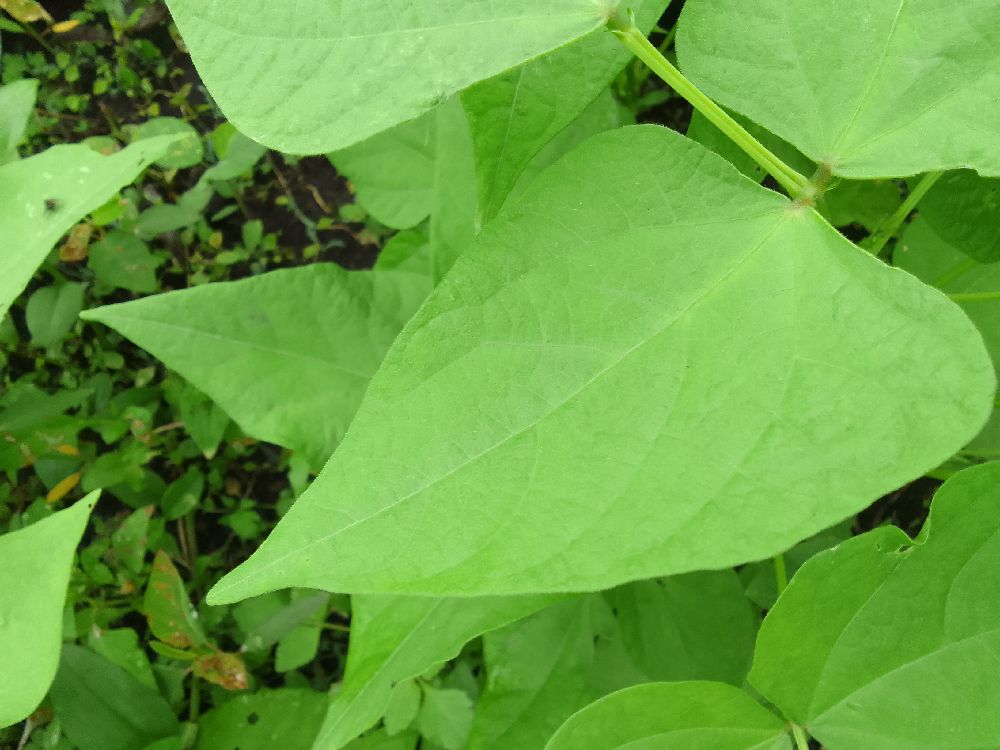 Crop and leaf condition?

common bean, healthy
